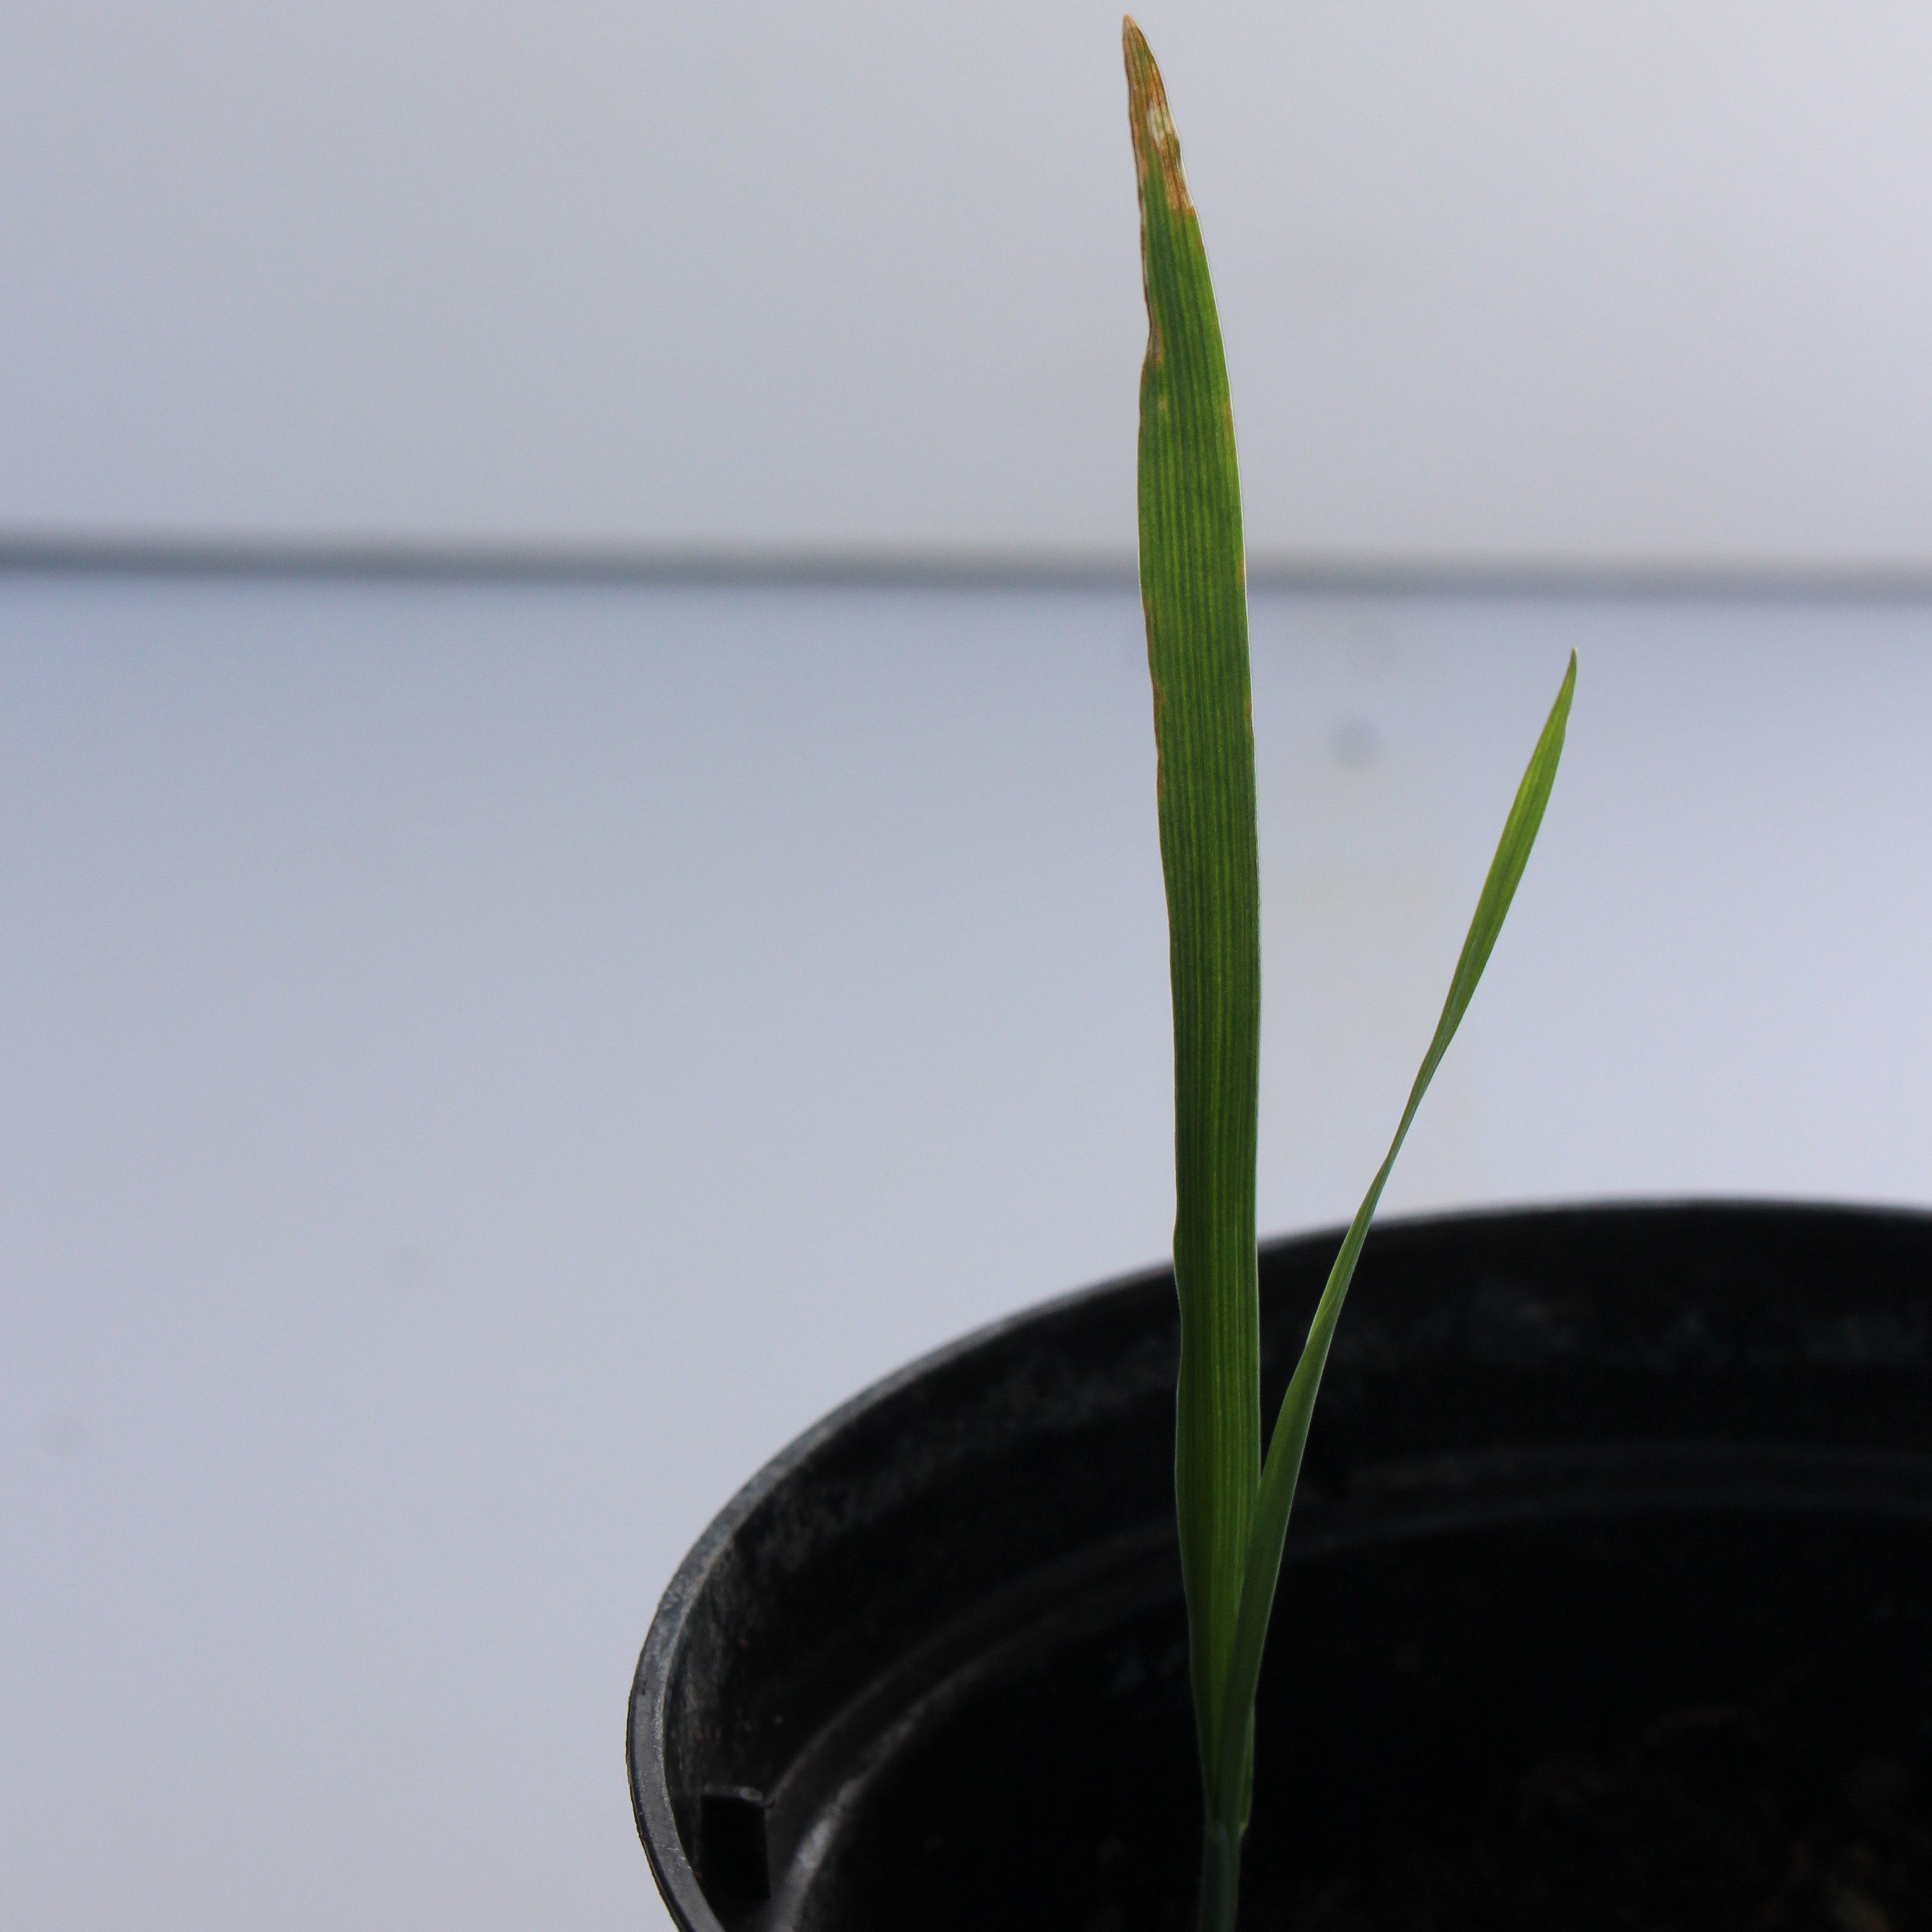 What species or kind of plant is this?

Avena sterilis
